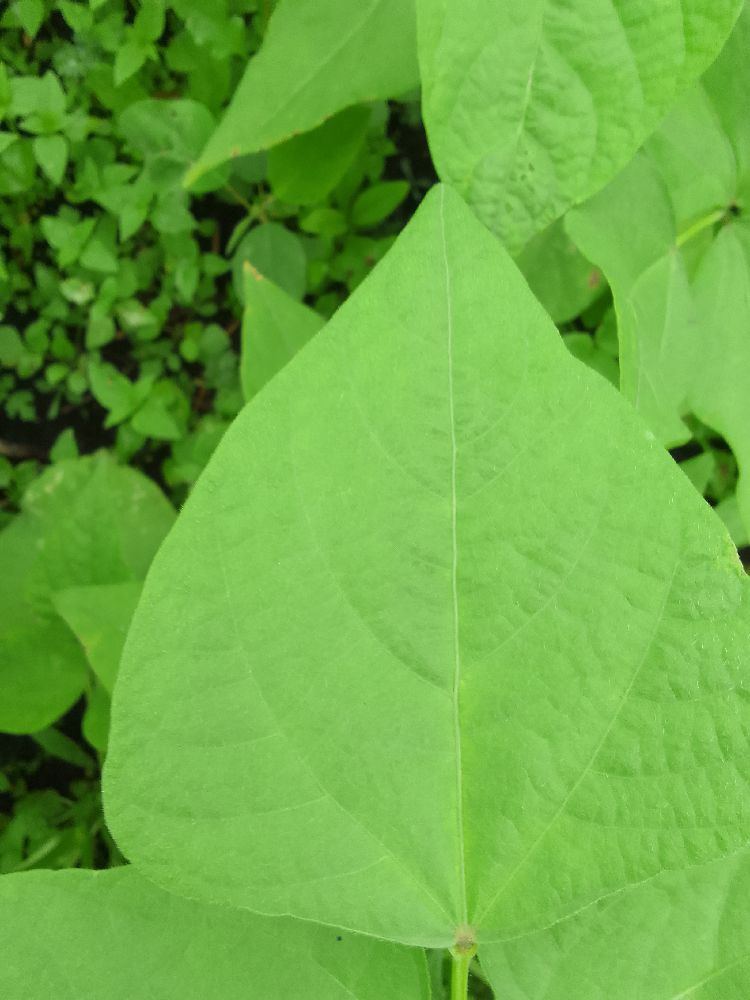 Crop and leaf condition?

common bean, healthy
